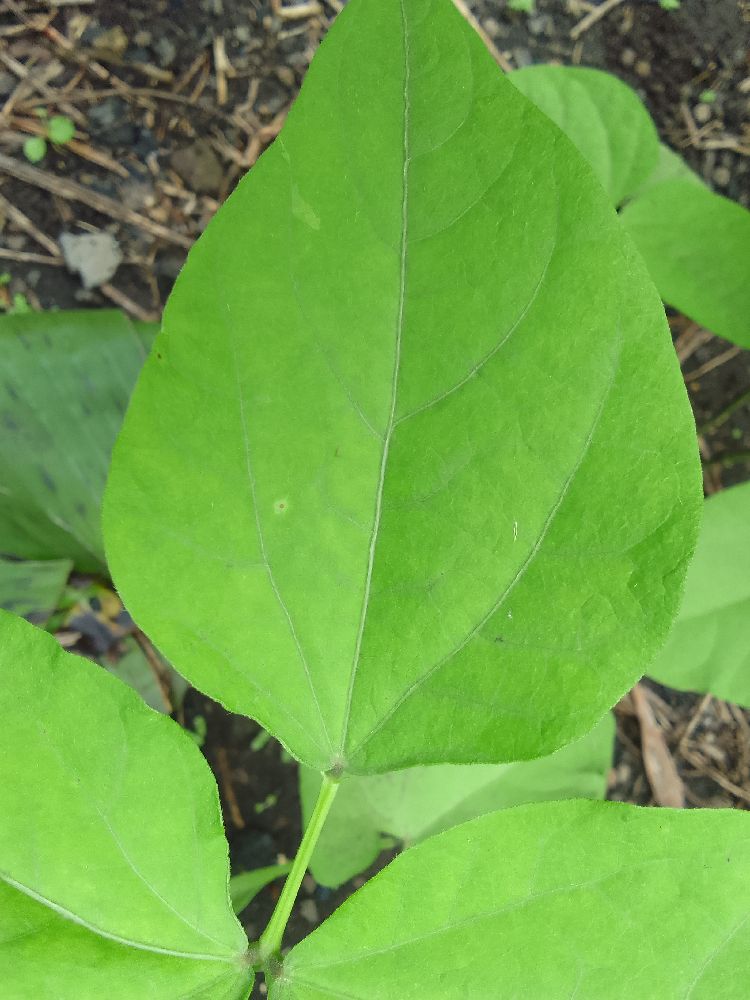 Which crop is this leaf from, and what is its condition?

common bean, healthy
